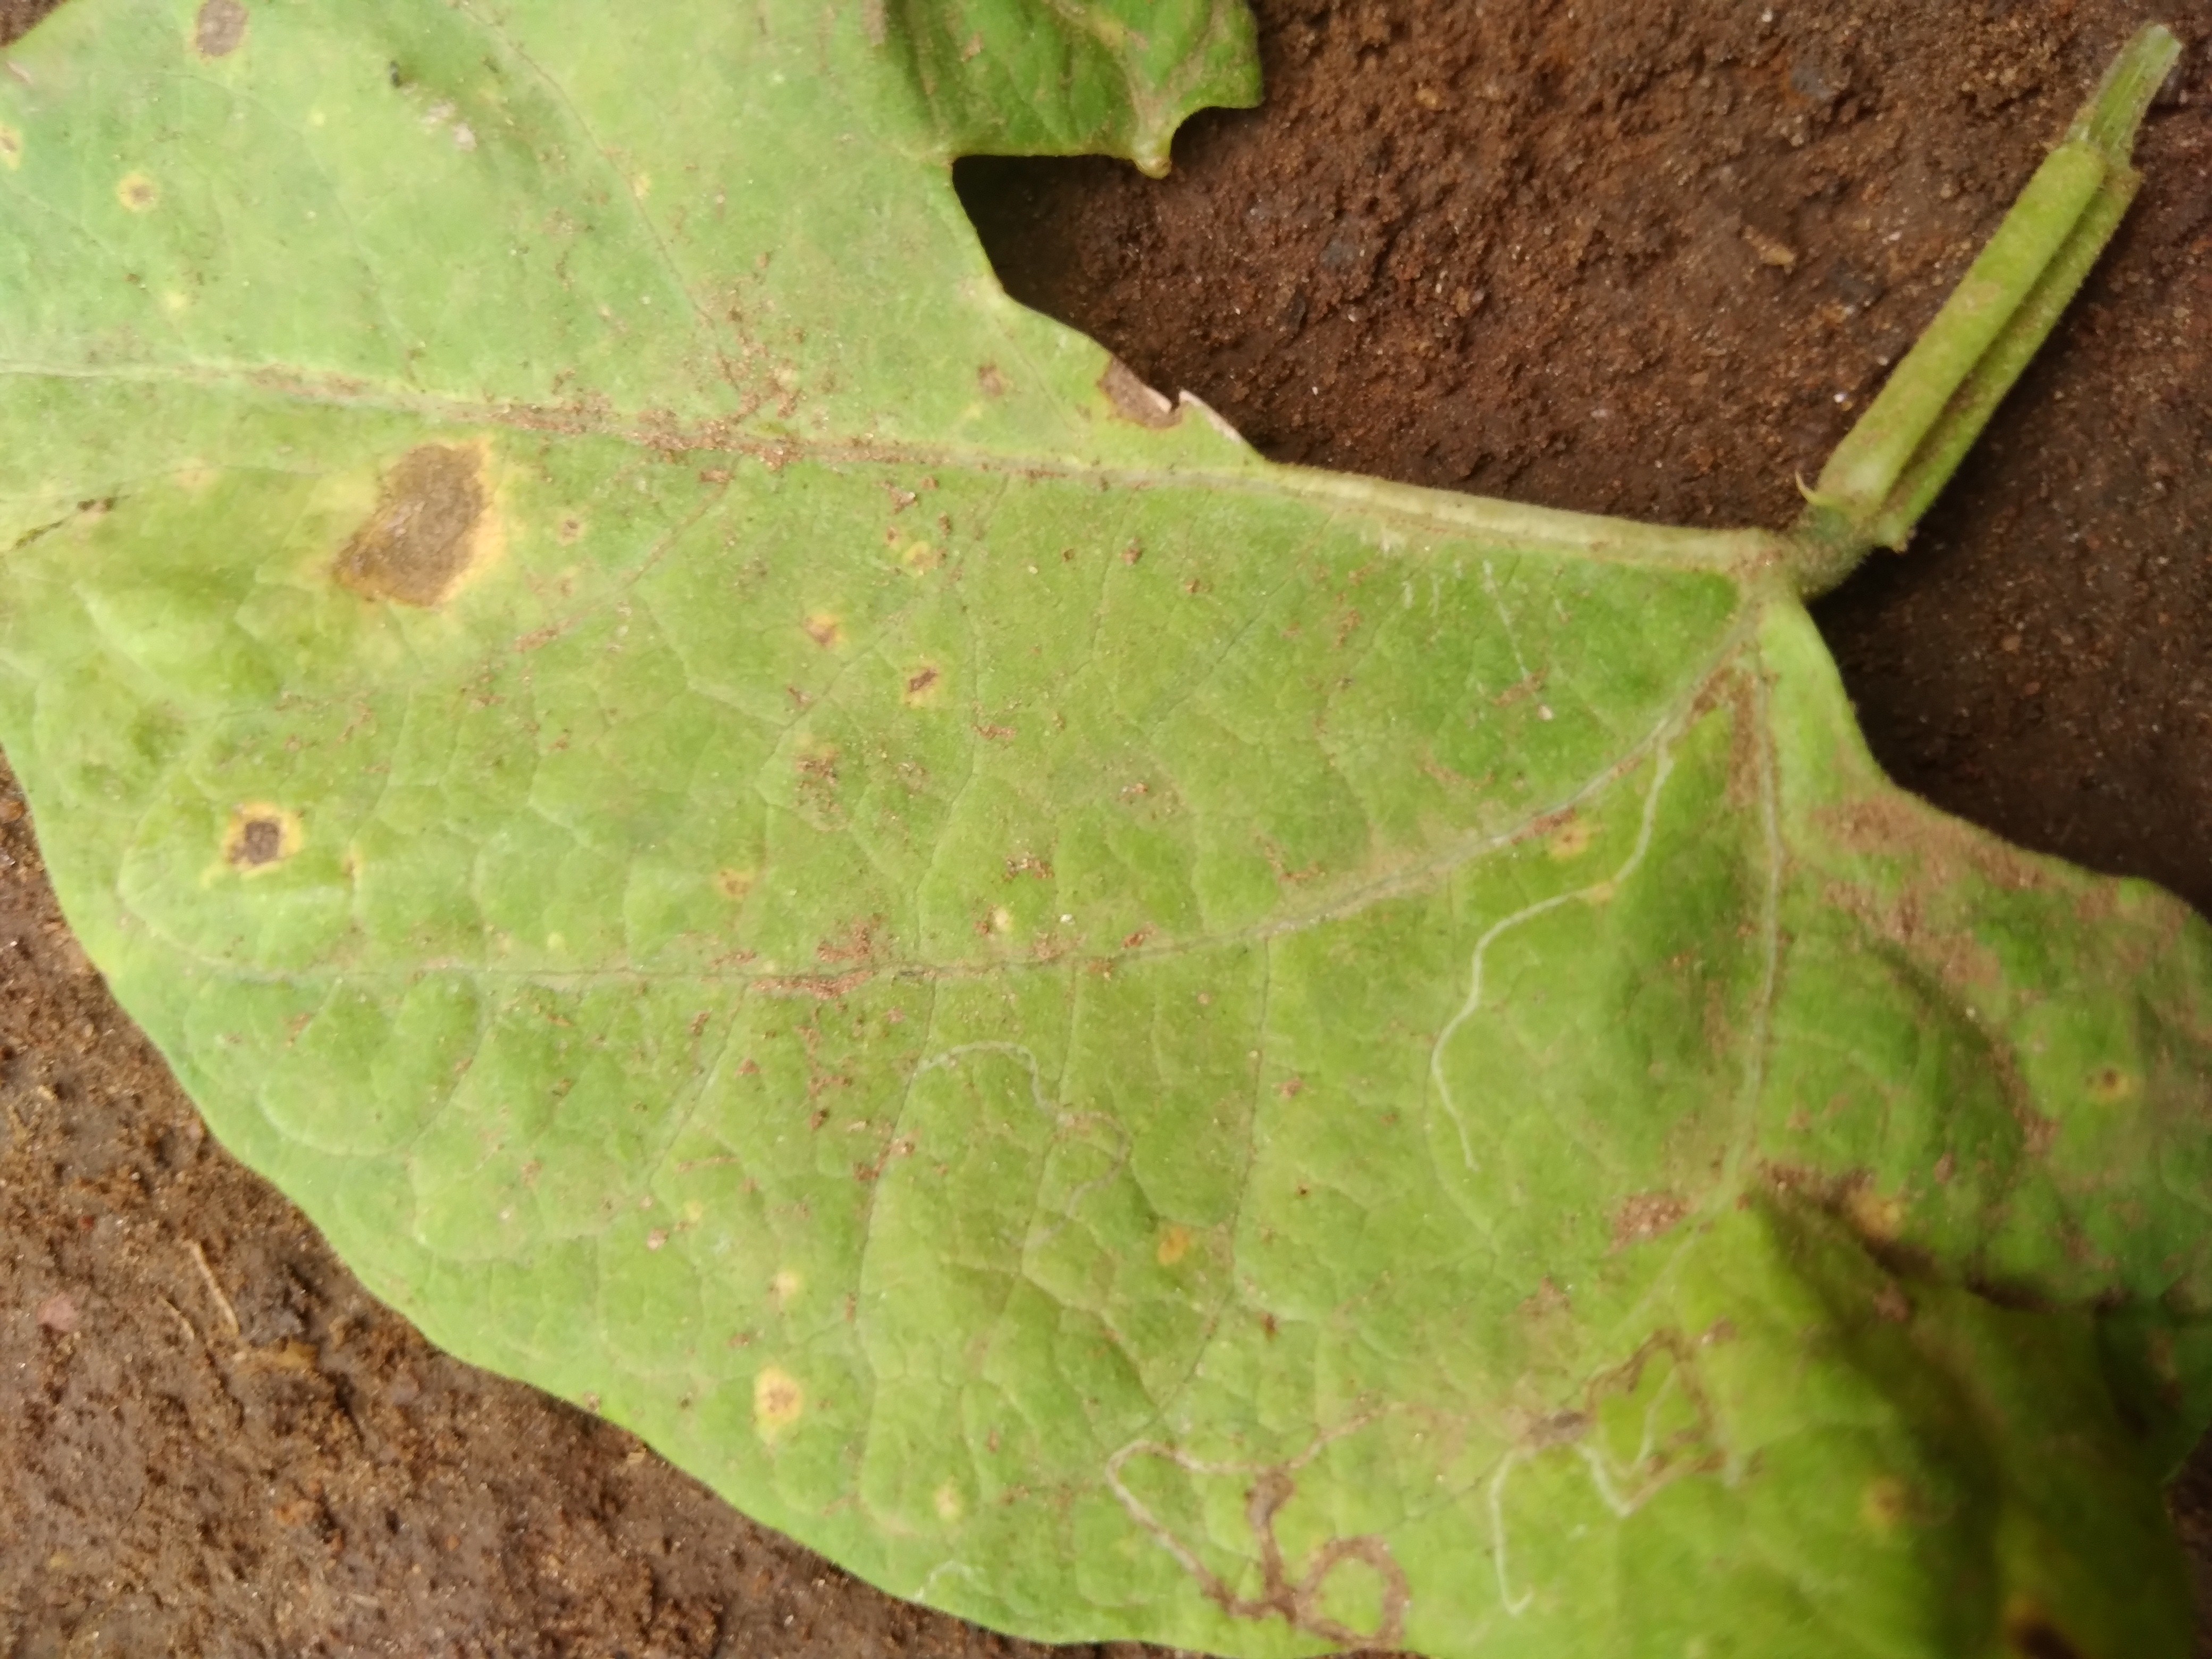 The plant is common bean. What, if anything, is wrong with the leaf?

rust
